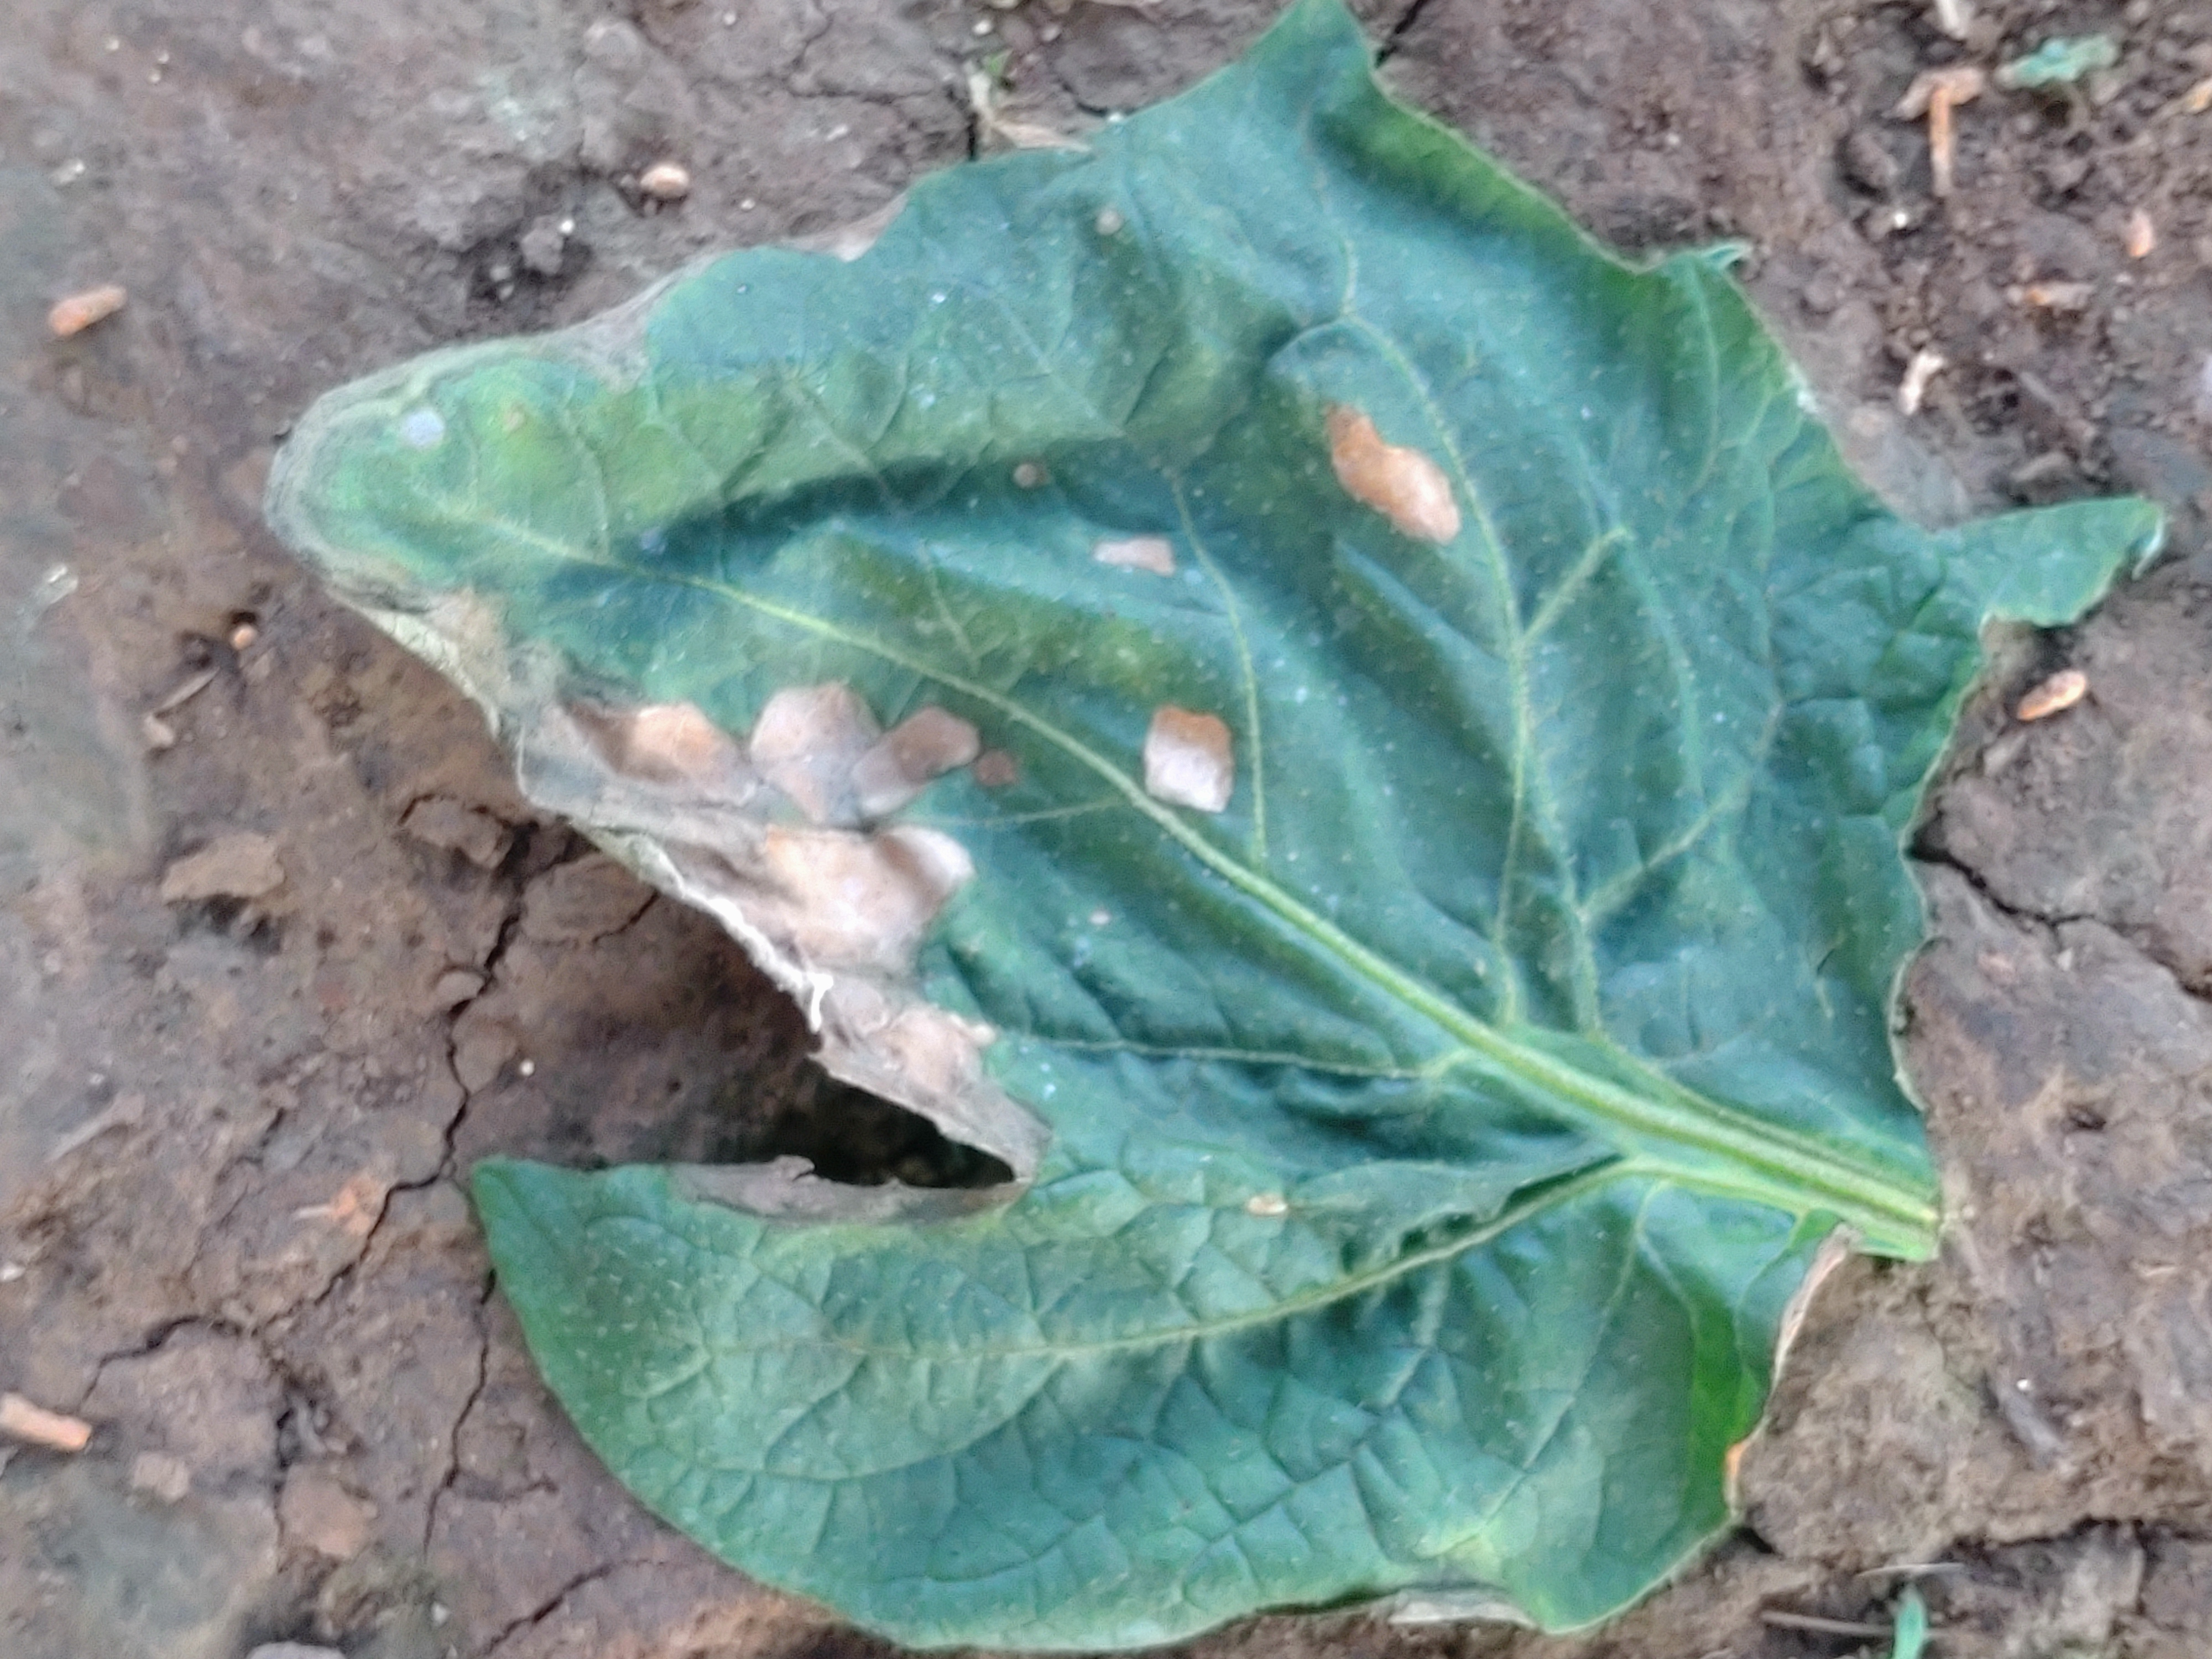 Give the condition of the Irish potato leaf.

early blight
